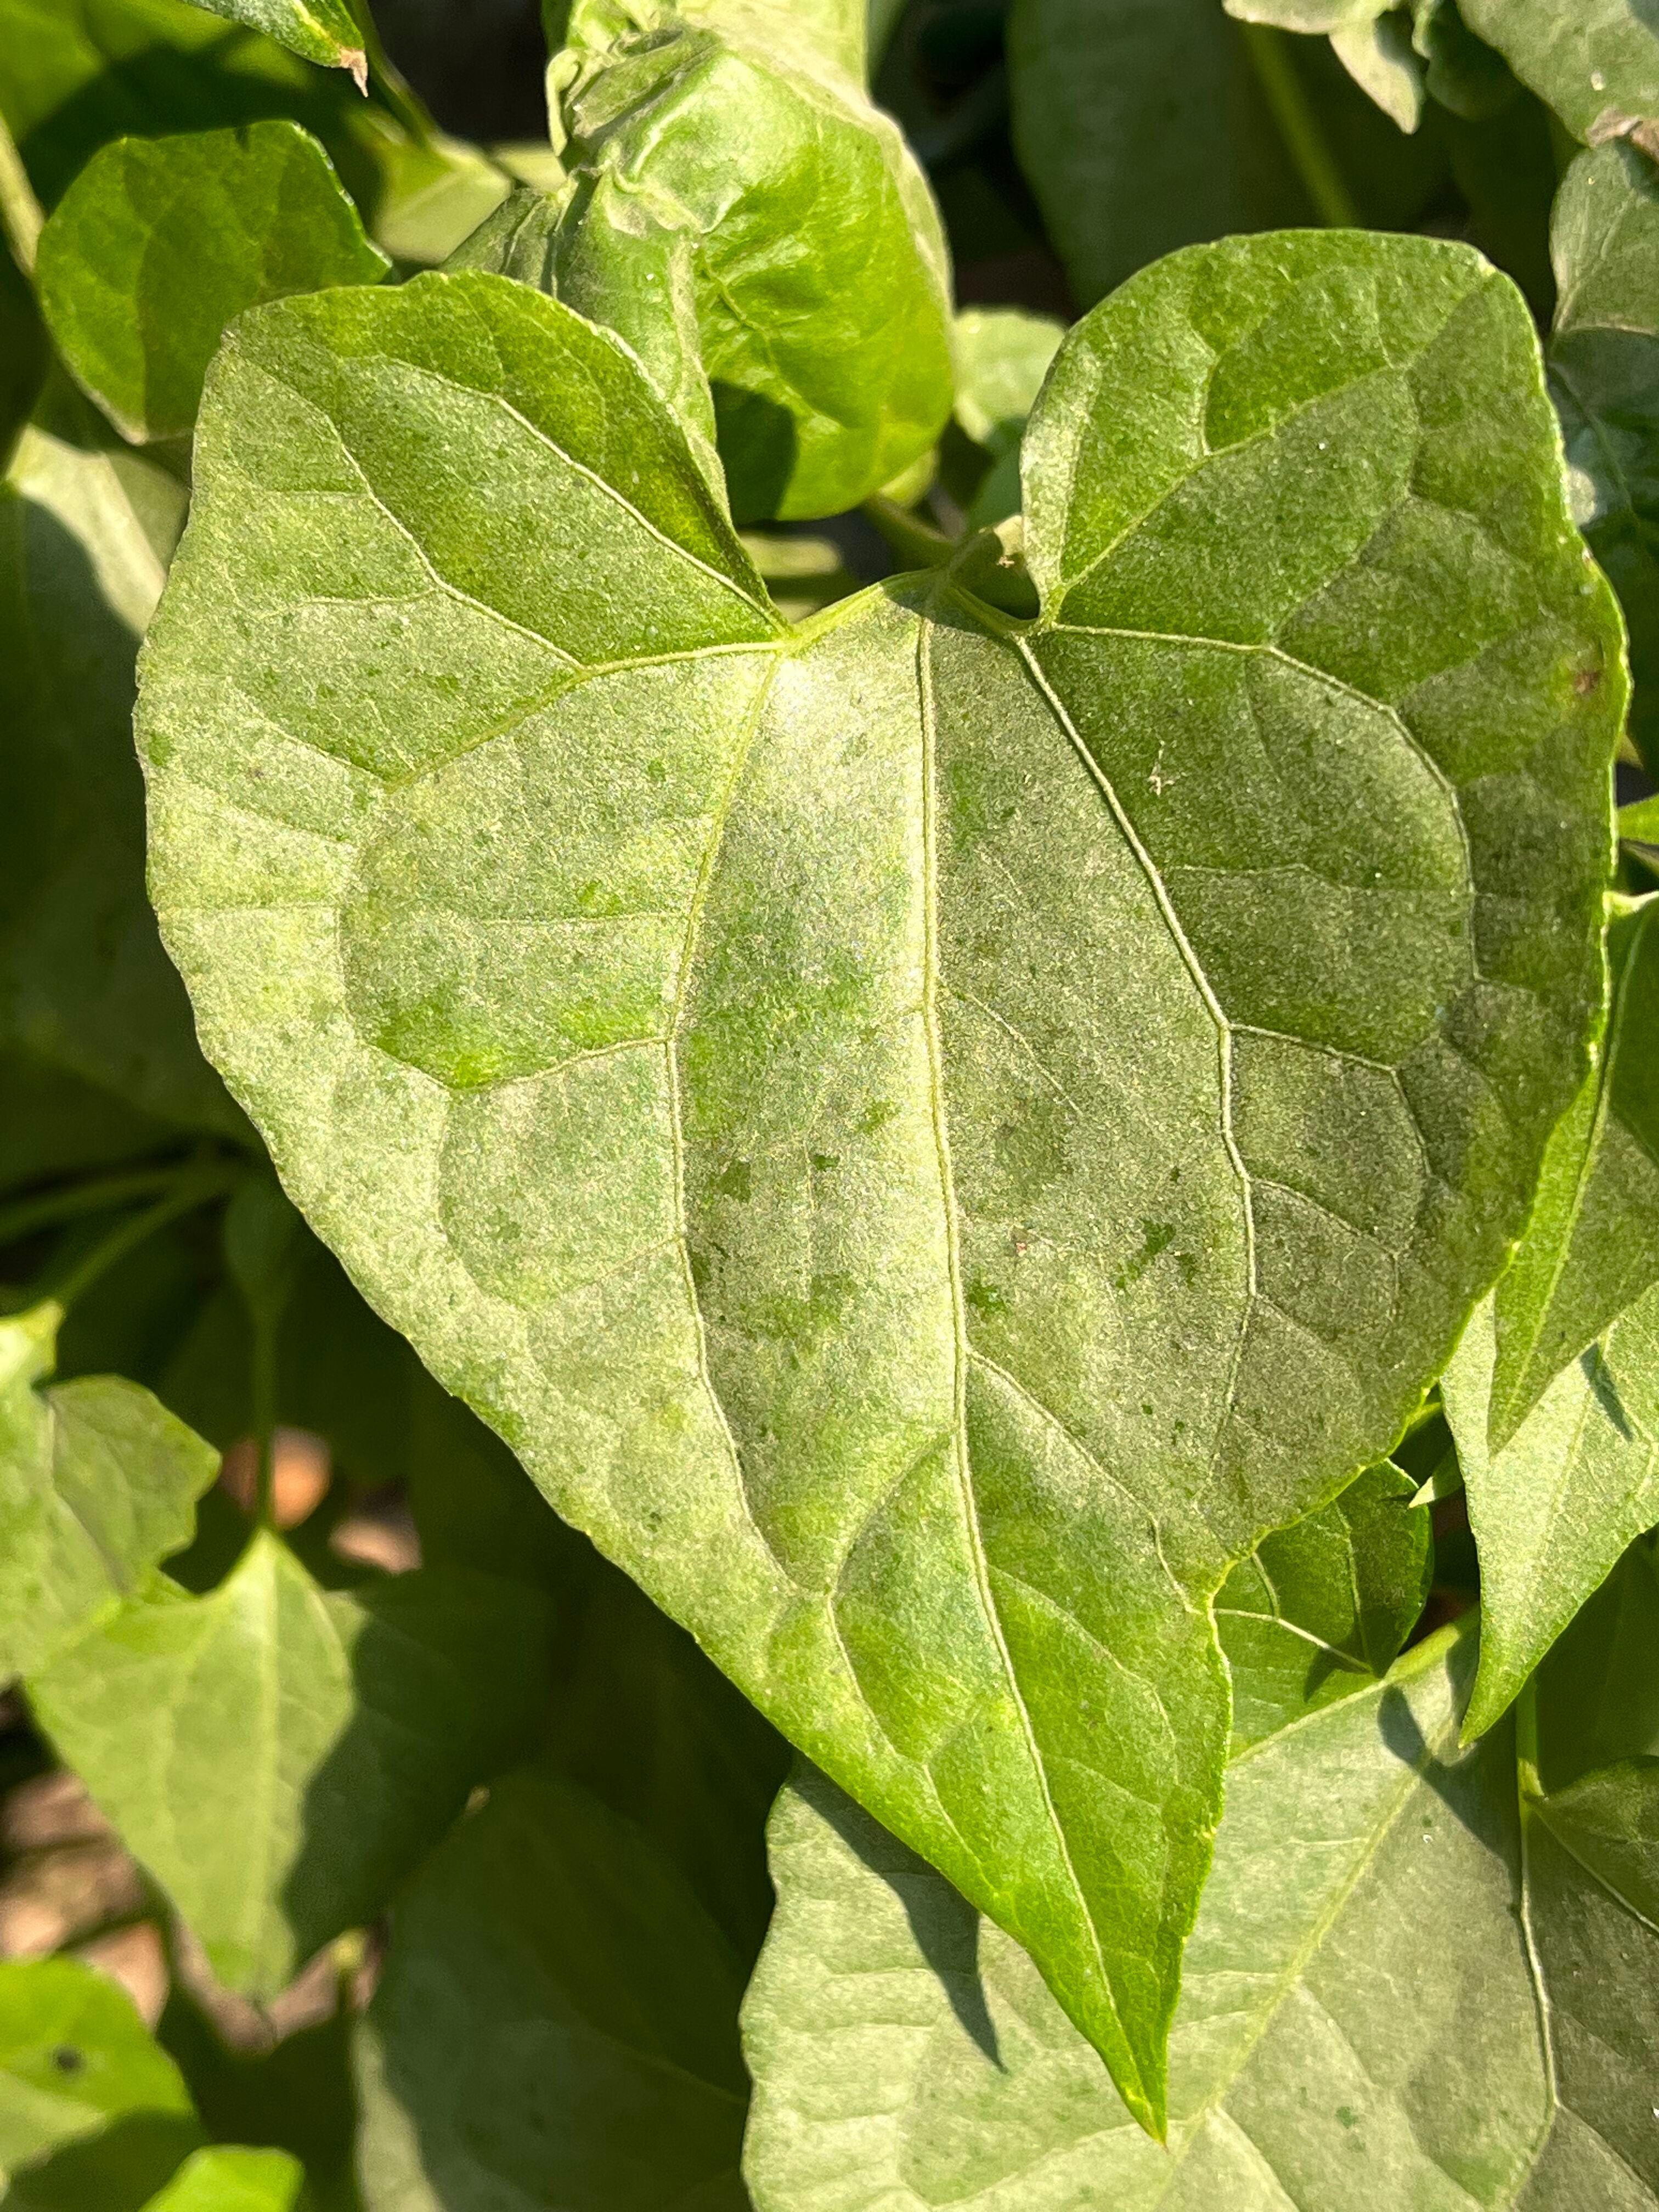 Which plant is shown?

bitter vine
